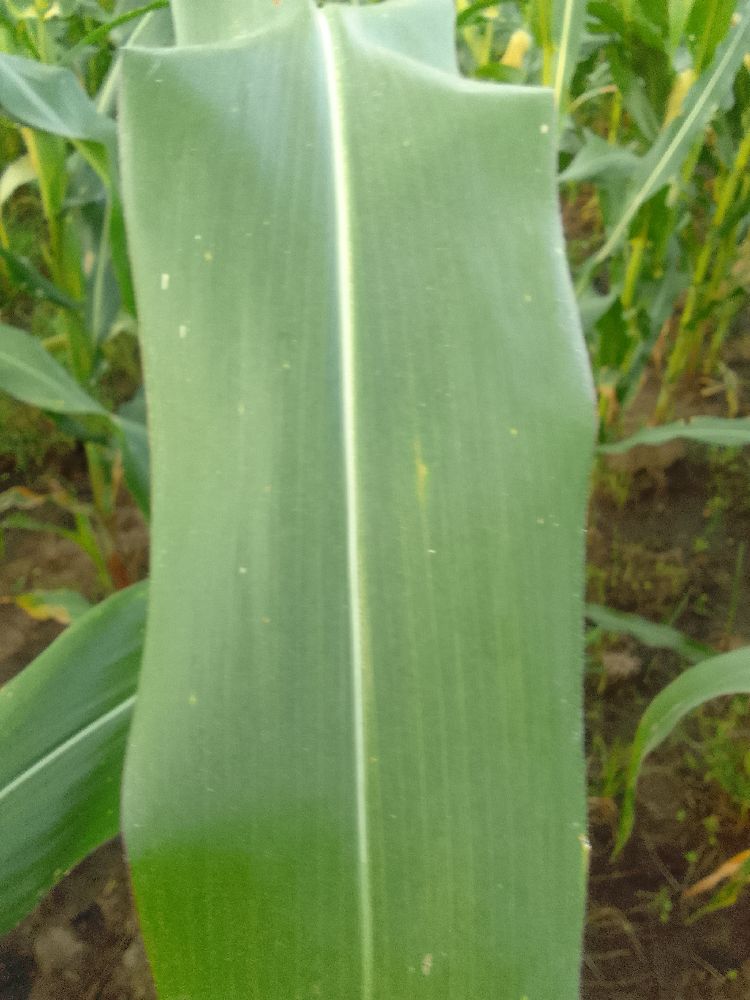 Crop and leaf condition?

maize, healthy
